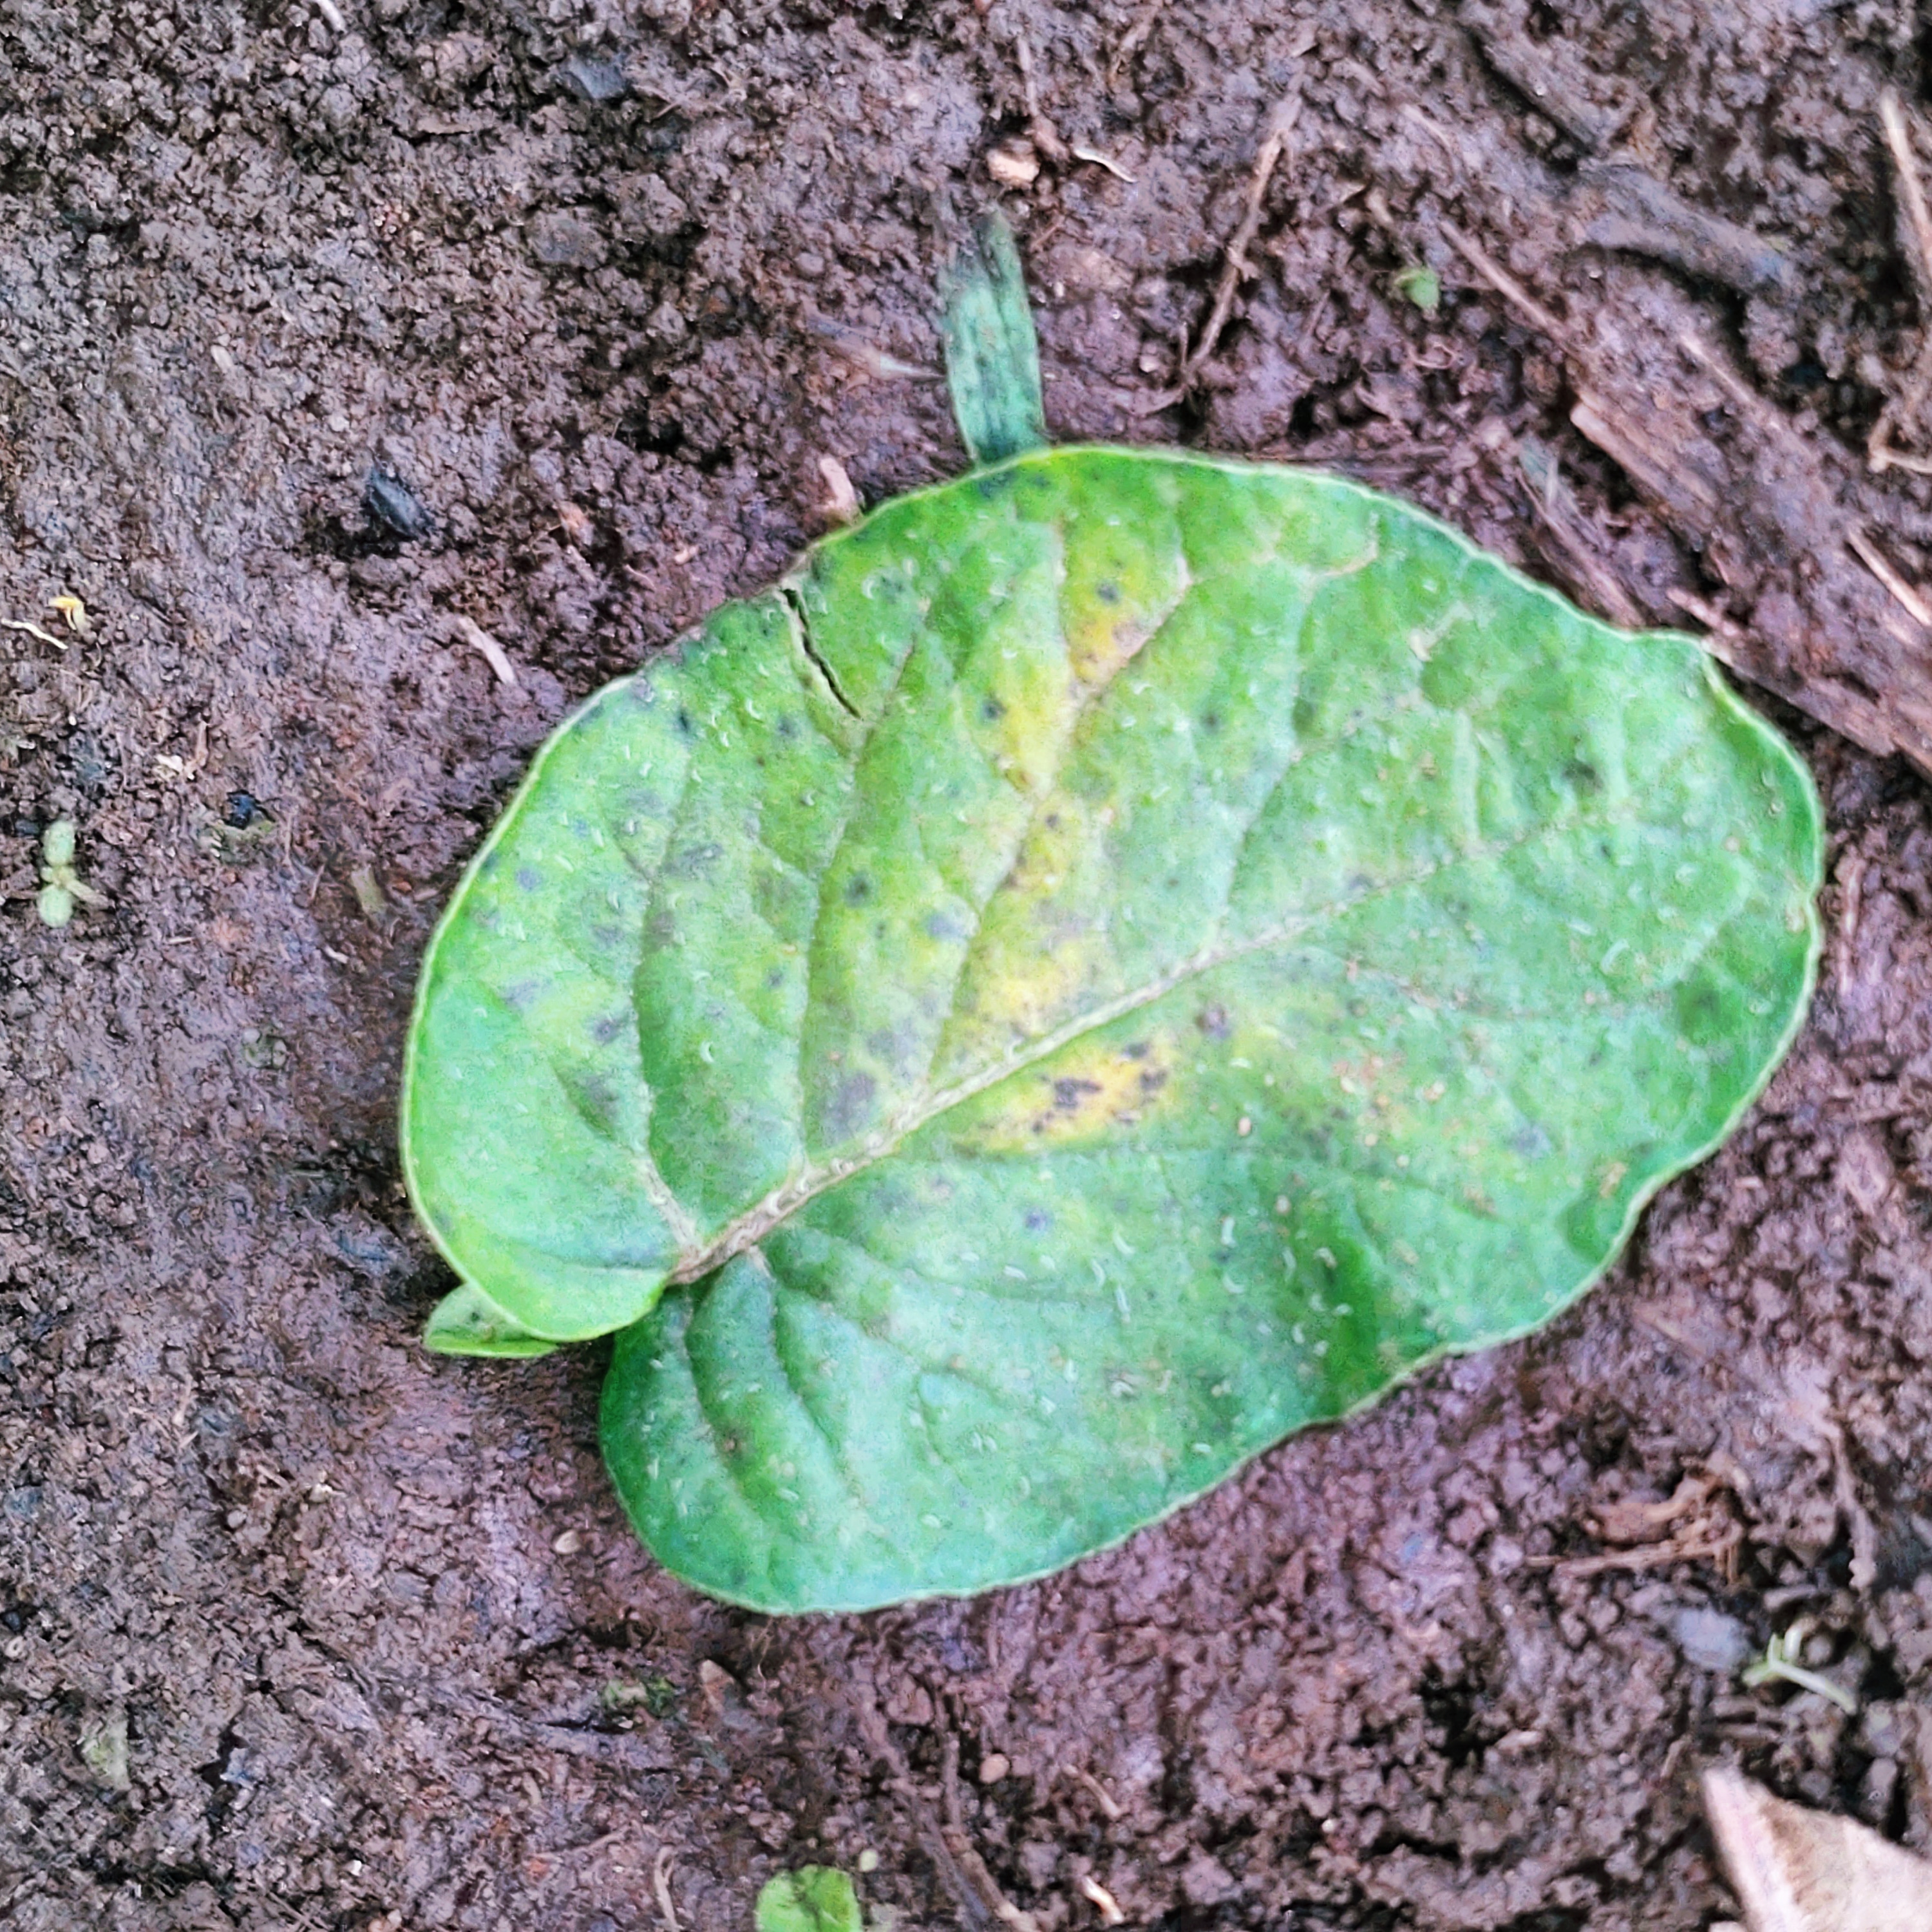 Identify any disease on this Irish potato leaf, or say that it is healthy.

late blight
